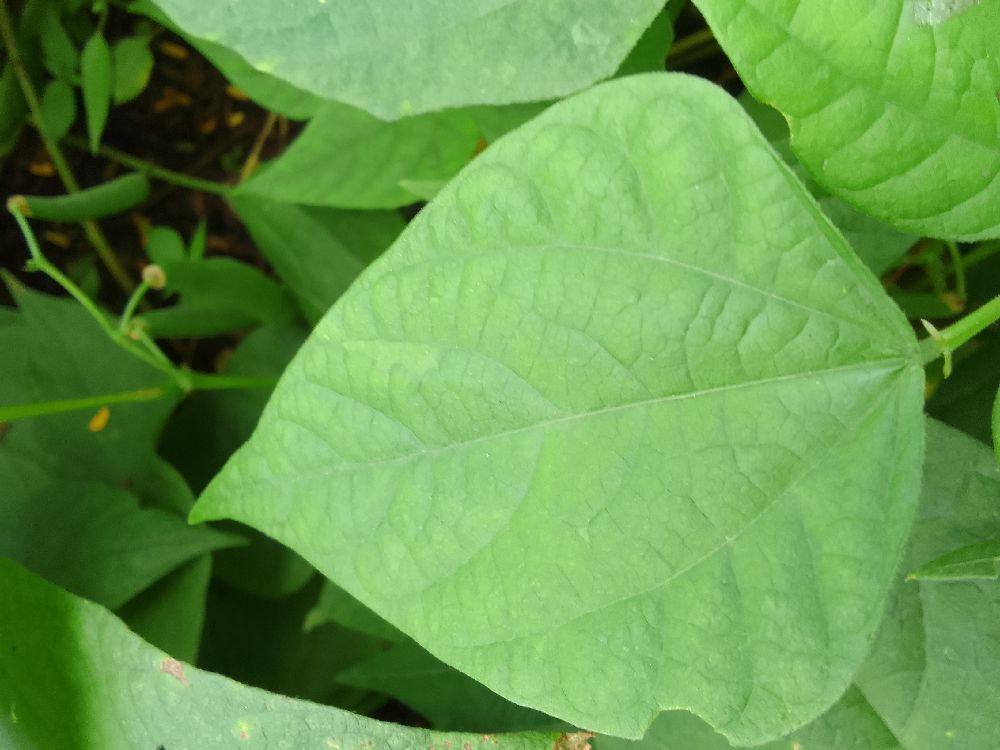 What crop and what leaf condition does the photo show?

common bean, healthy
